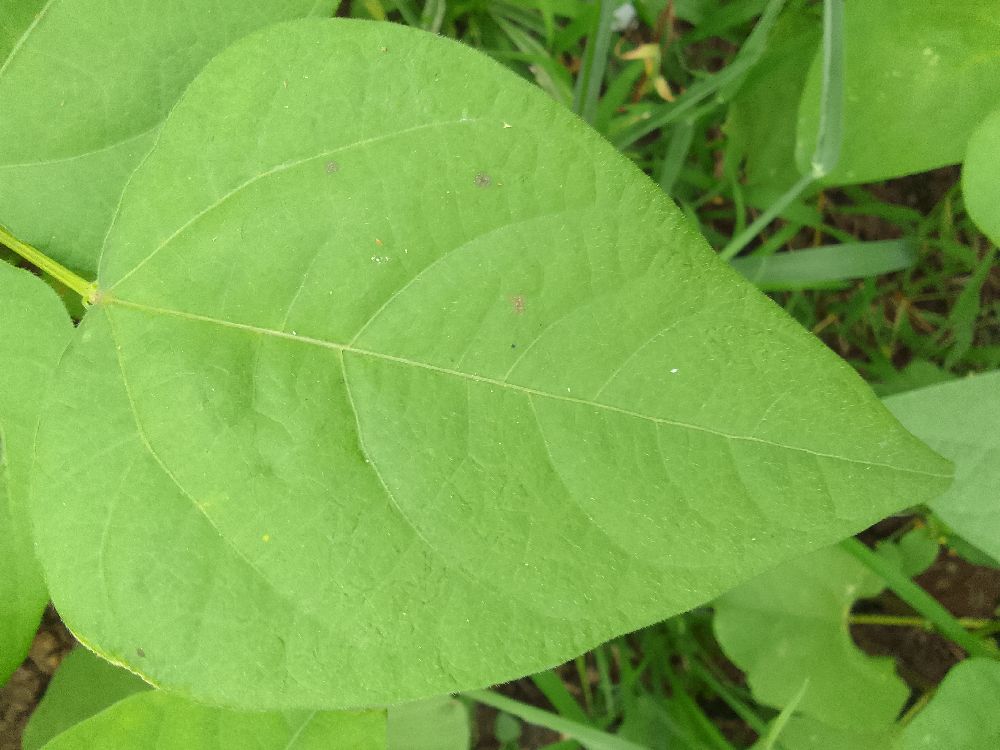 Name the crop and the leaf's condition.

common bean, healthy
